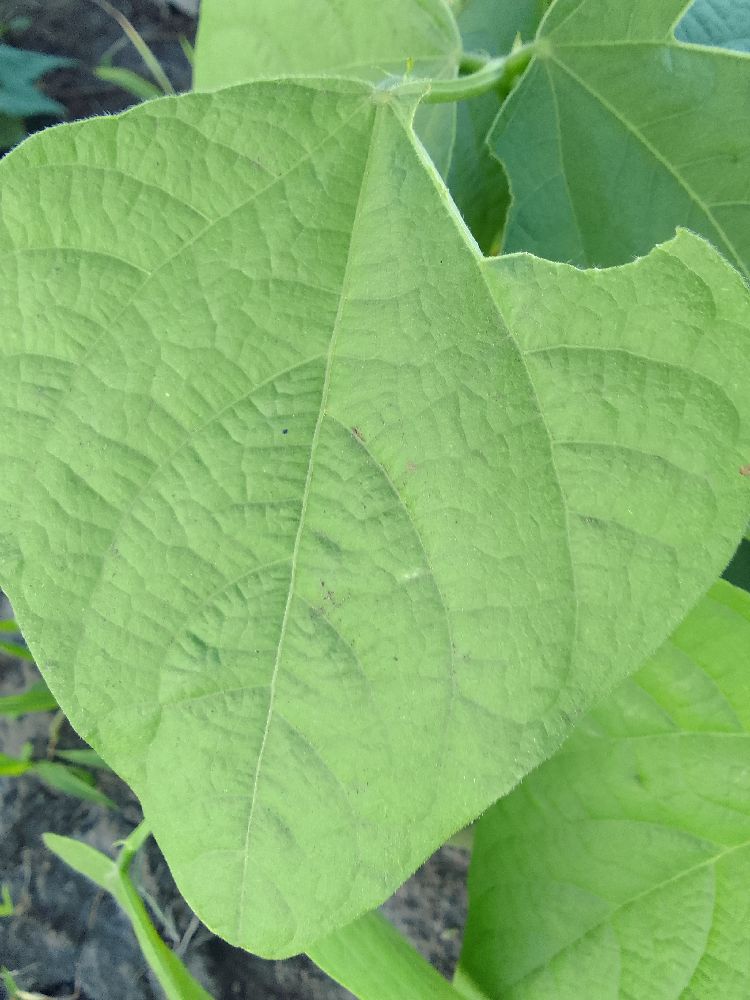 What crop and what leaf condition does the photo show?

common bean, healthy
